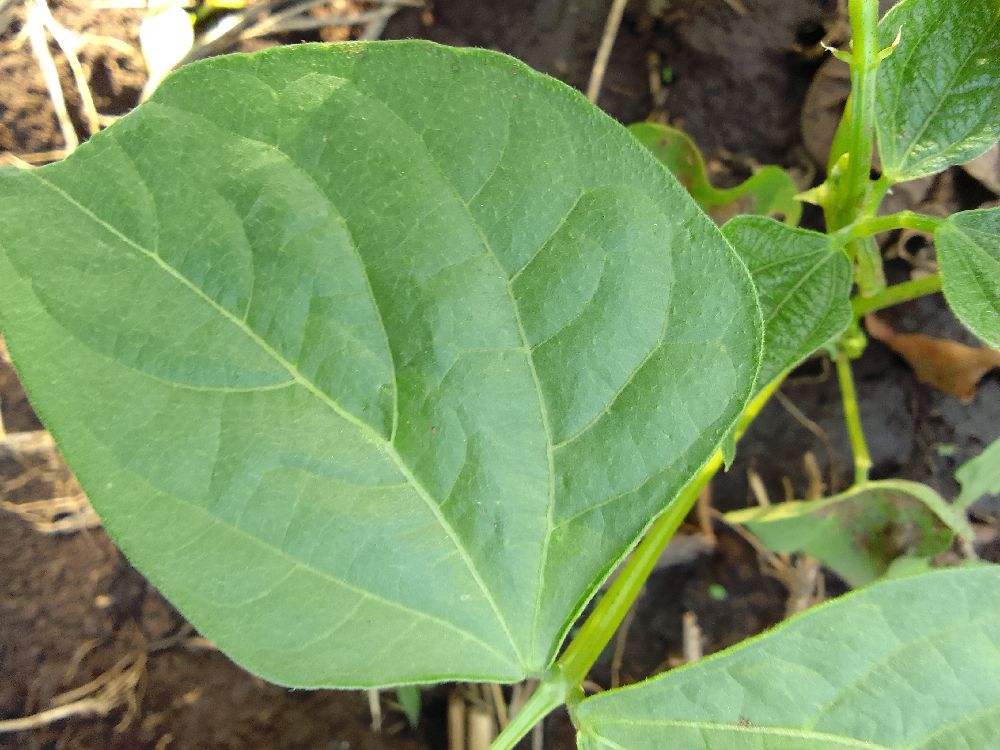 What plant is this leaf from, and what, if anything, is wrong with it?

common bean, healthy
